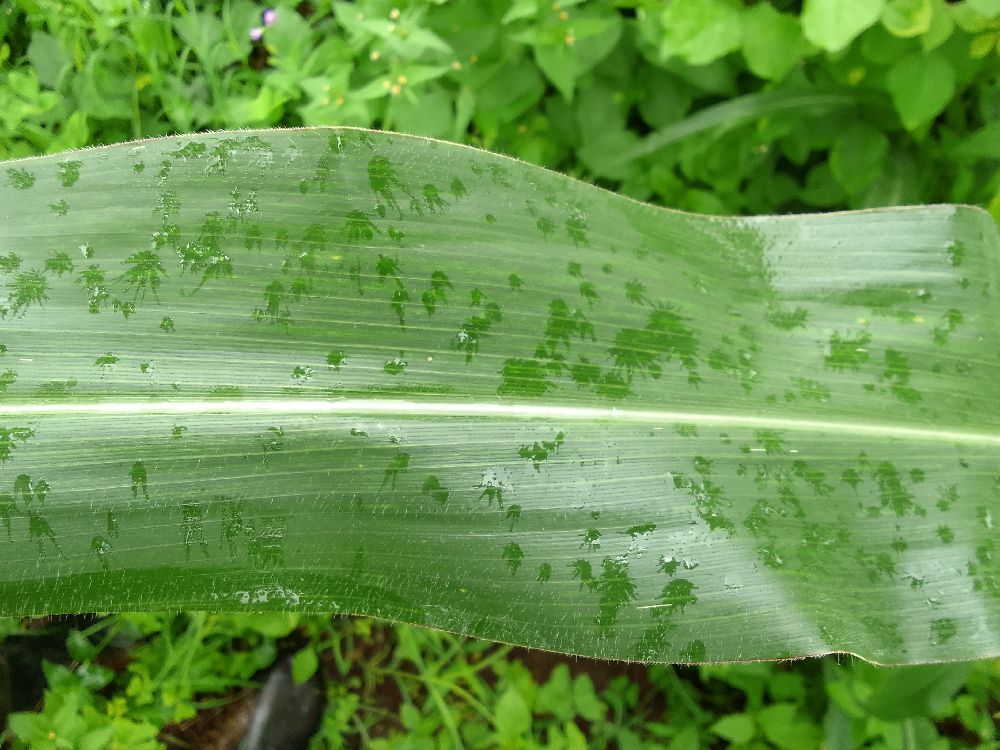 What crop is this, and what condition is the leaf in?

maize, healthy
